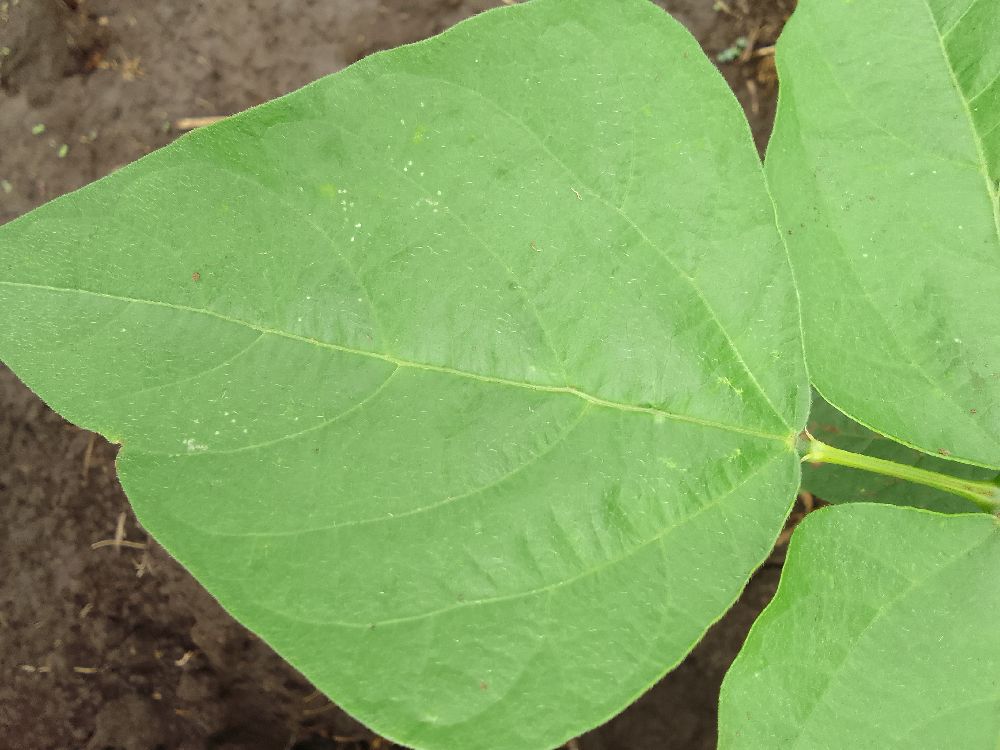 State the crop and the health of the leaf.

common bean, healthy
